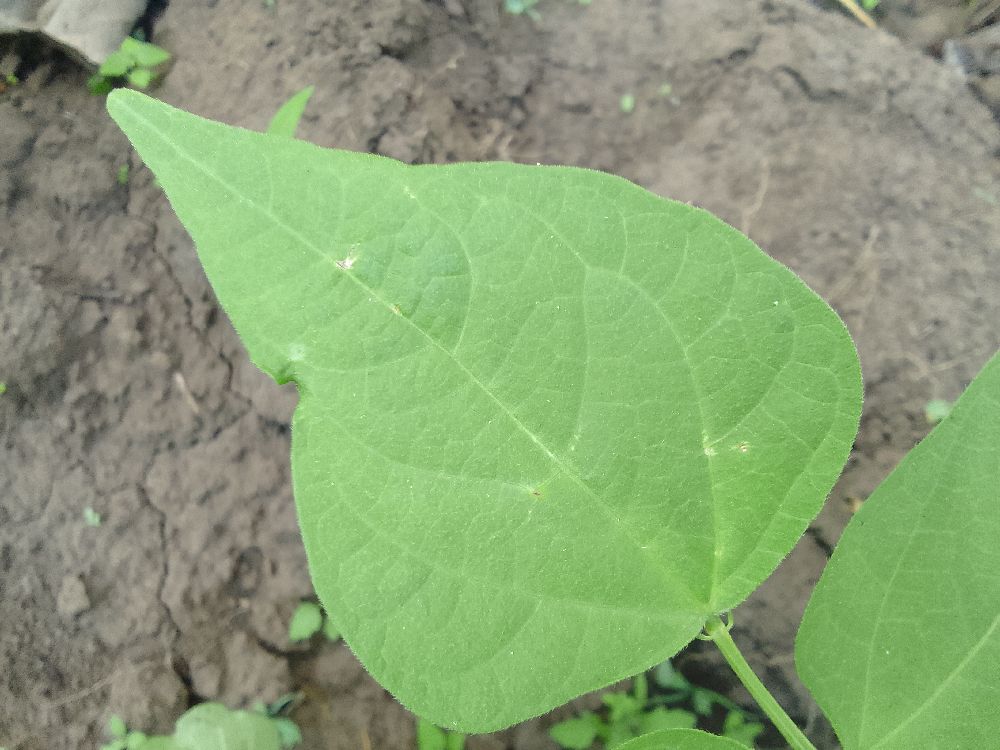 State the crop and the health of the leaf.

common bean, healthy
